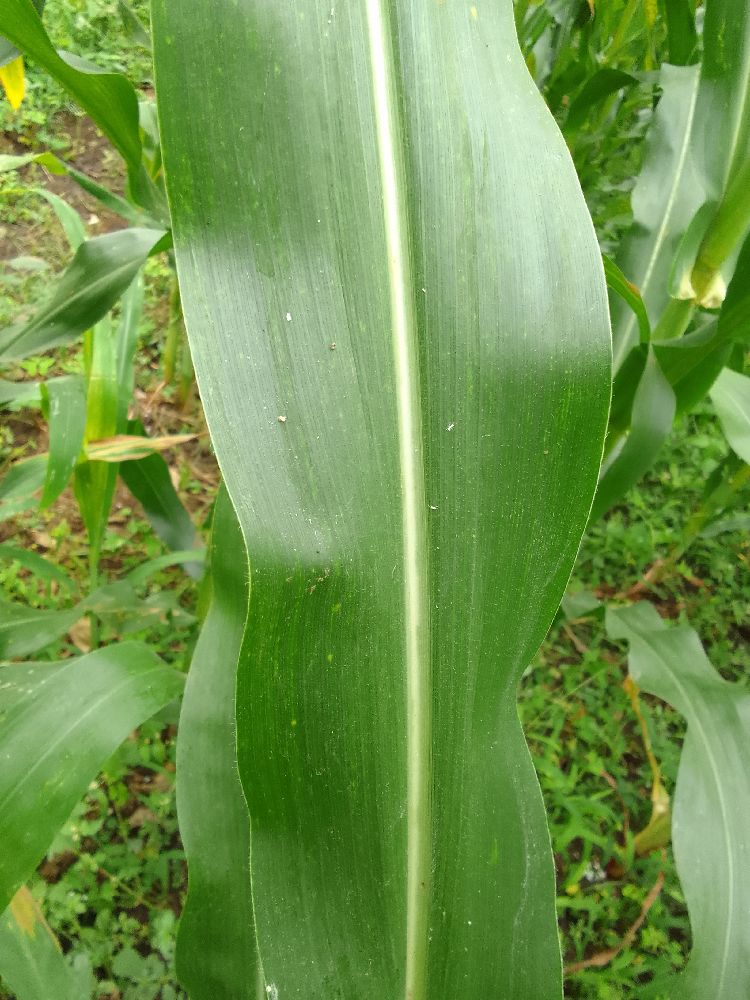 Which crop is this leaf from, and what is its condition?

maize, healthy
